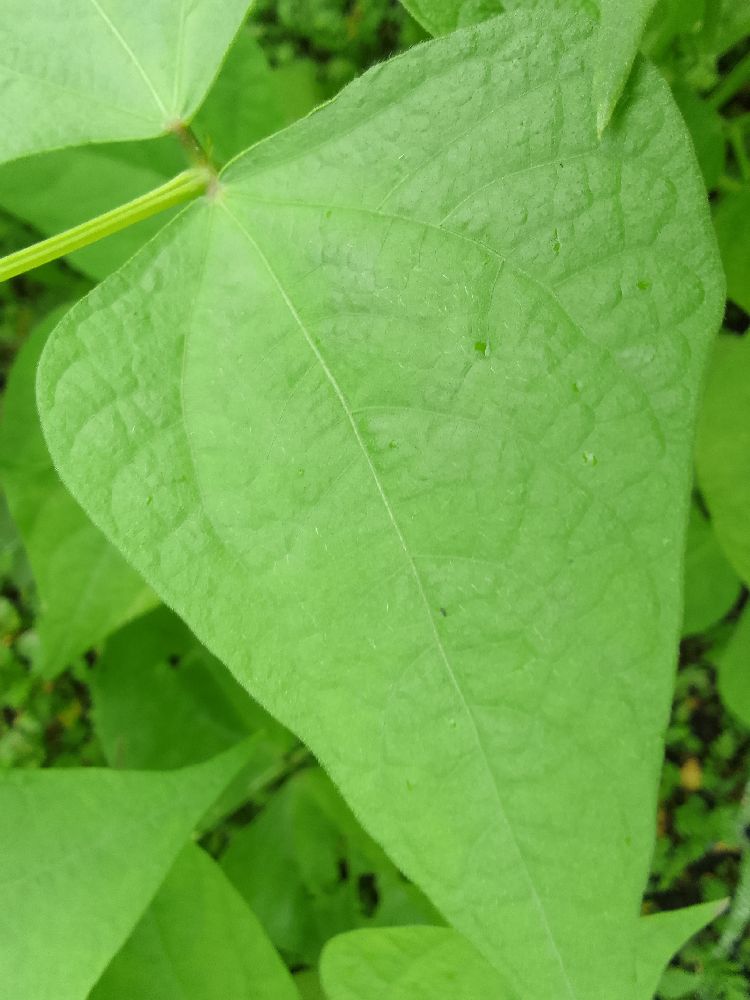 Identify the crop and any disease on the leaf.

common bean, healthy
